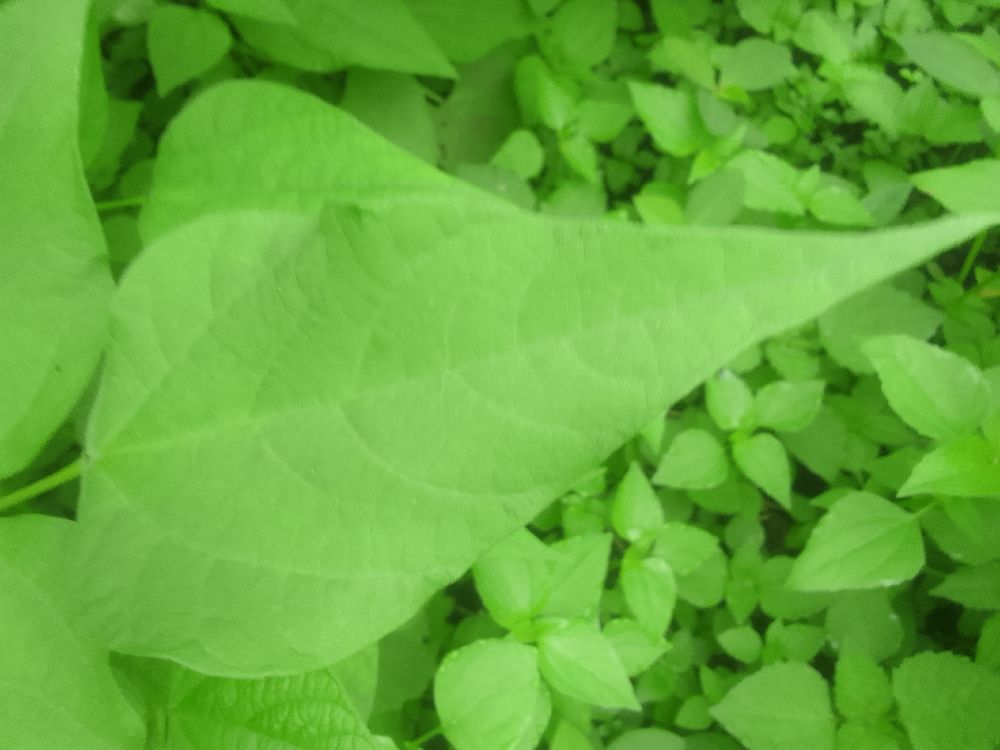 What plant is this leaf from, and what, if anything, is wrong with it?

common bean, healthy
